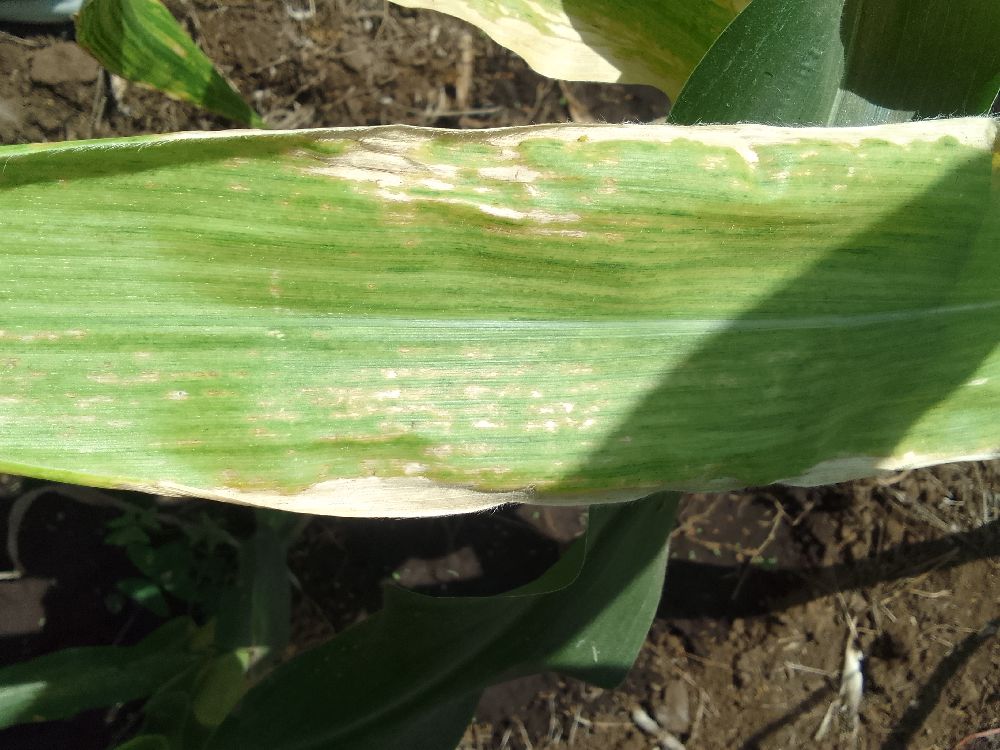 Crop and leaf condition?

maize, maize lethal necrosis
